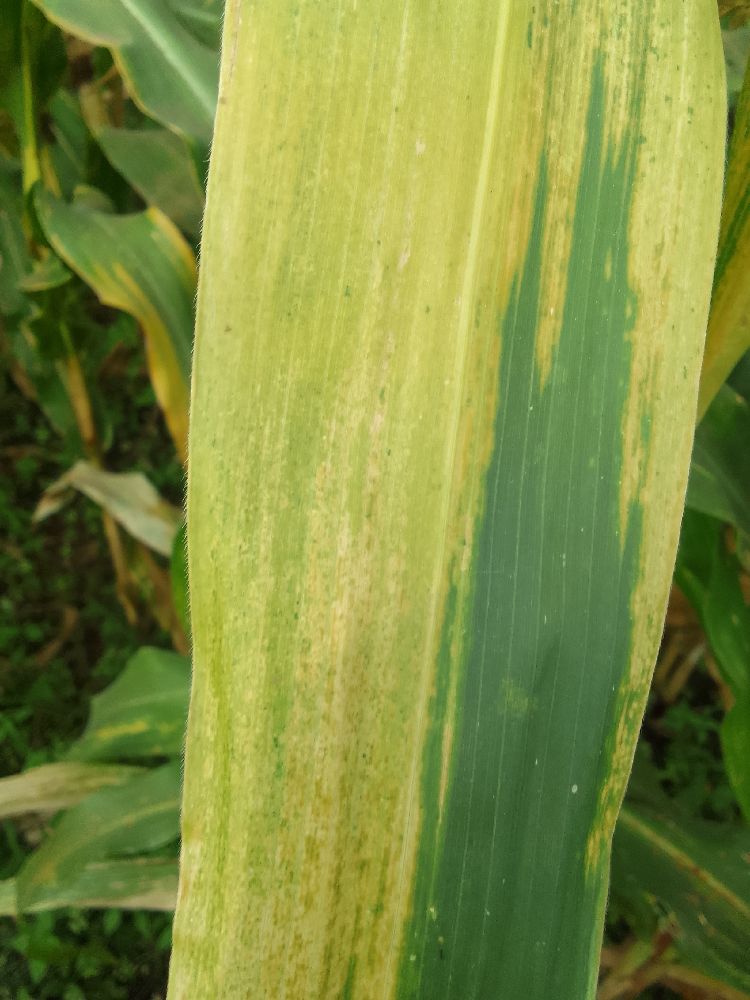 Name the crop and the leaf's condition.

maize, maize lethal necrosis
